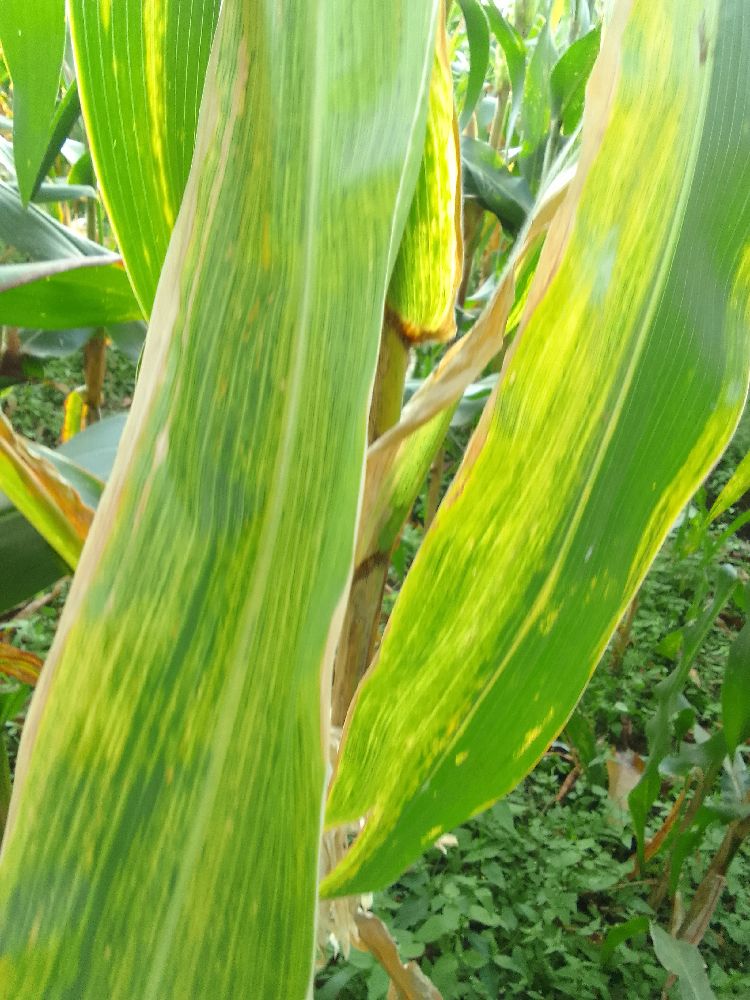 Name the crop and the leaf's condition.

maize, maize lethal necrosis
